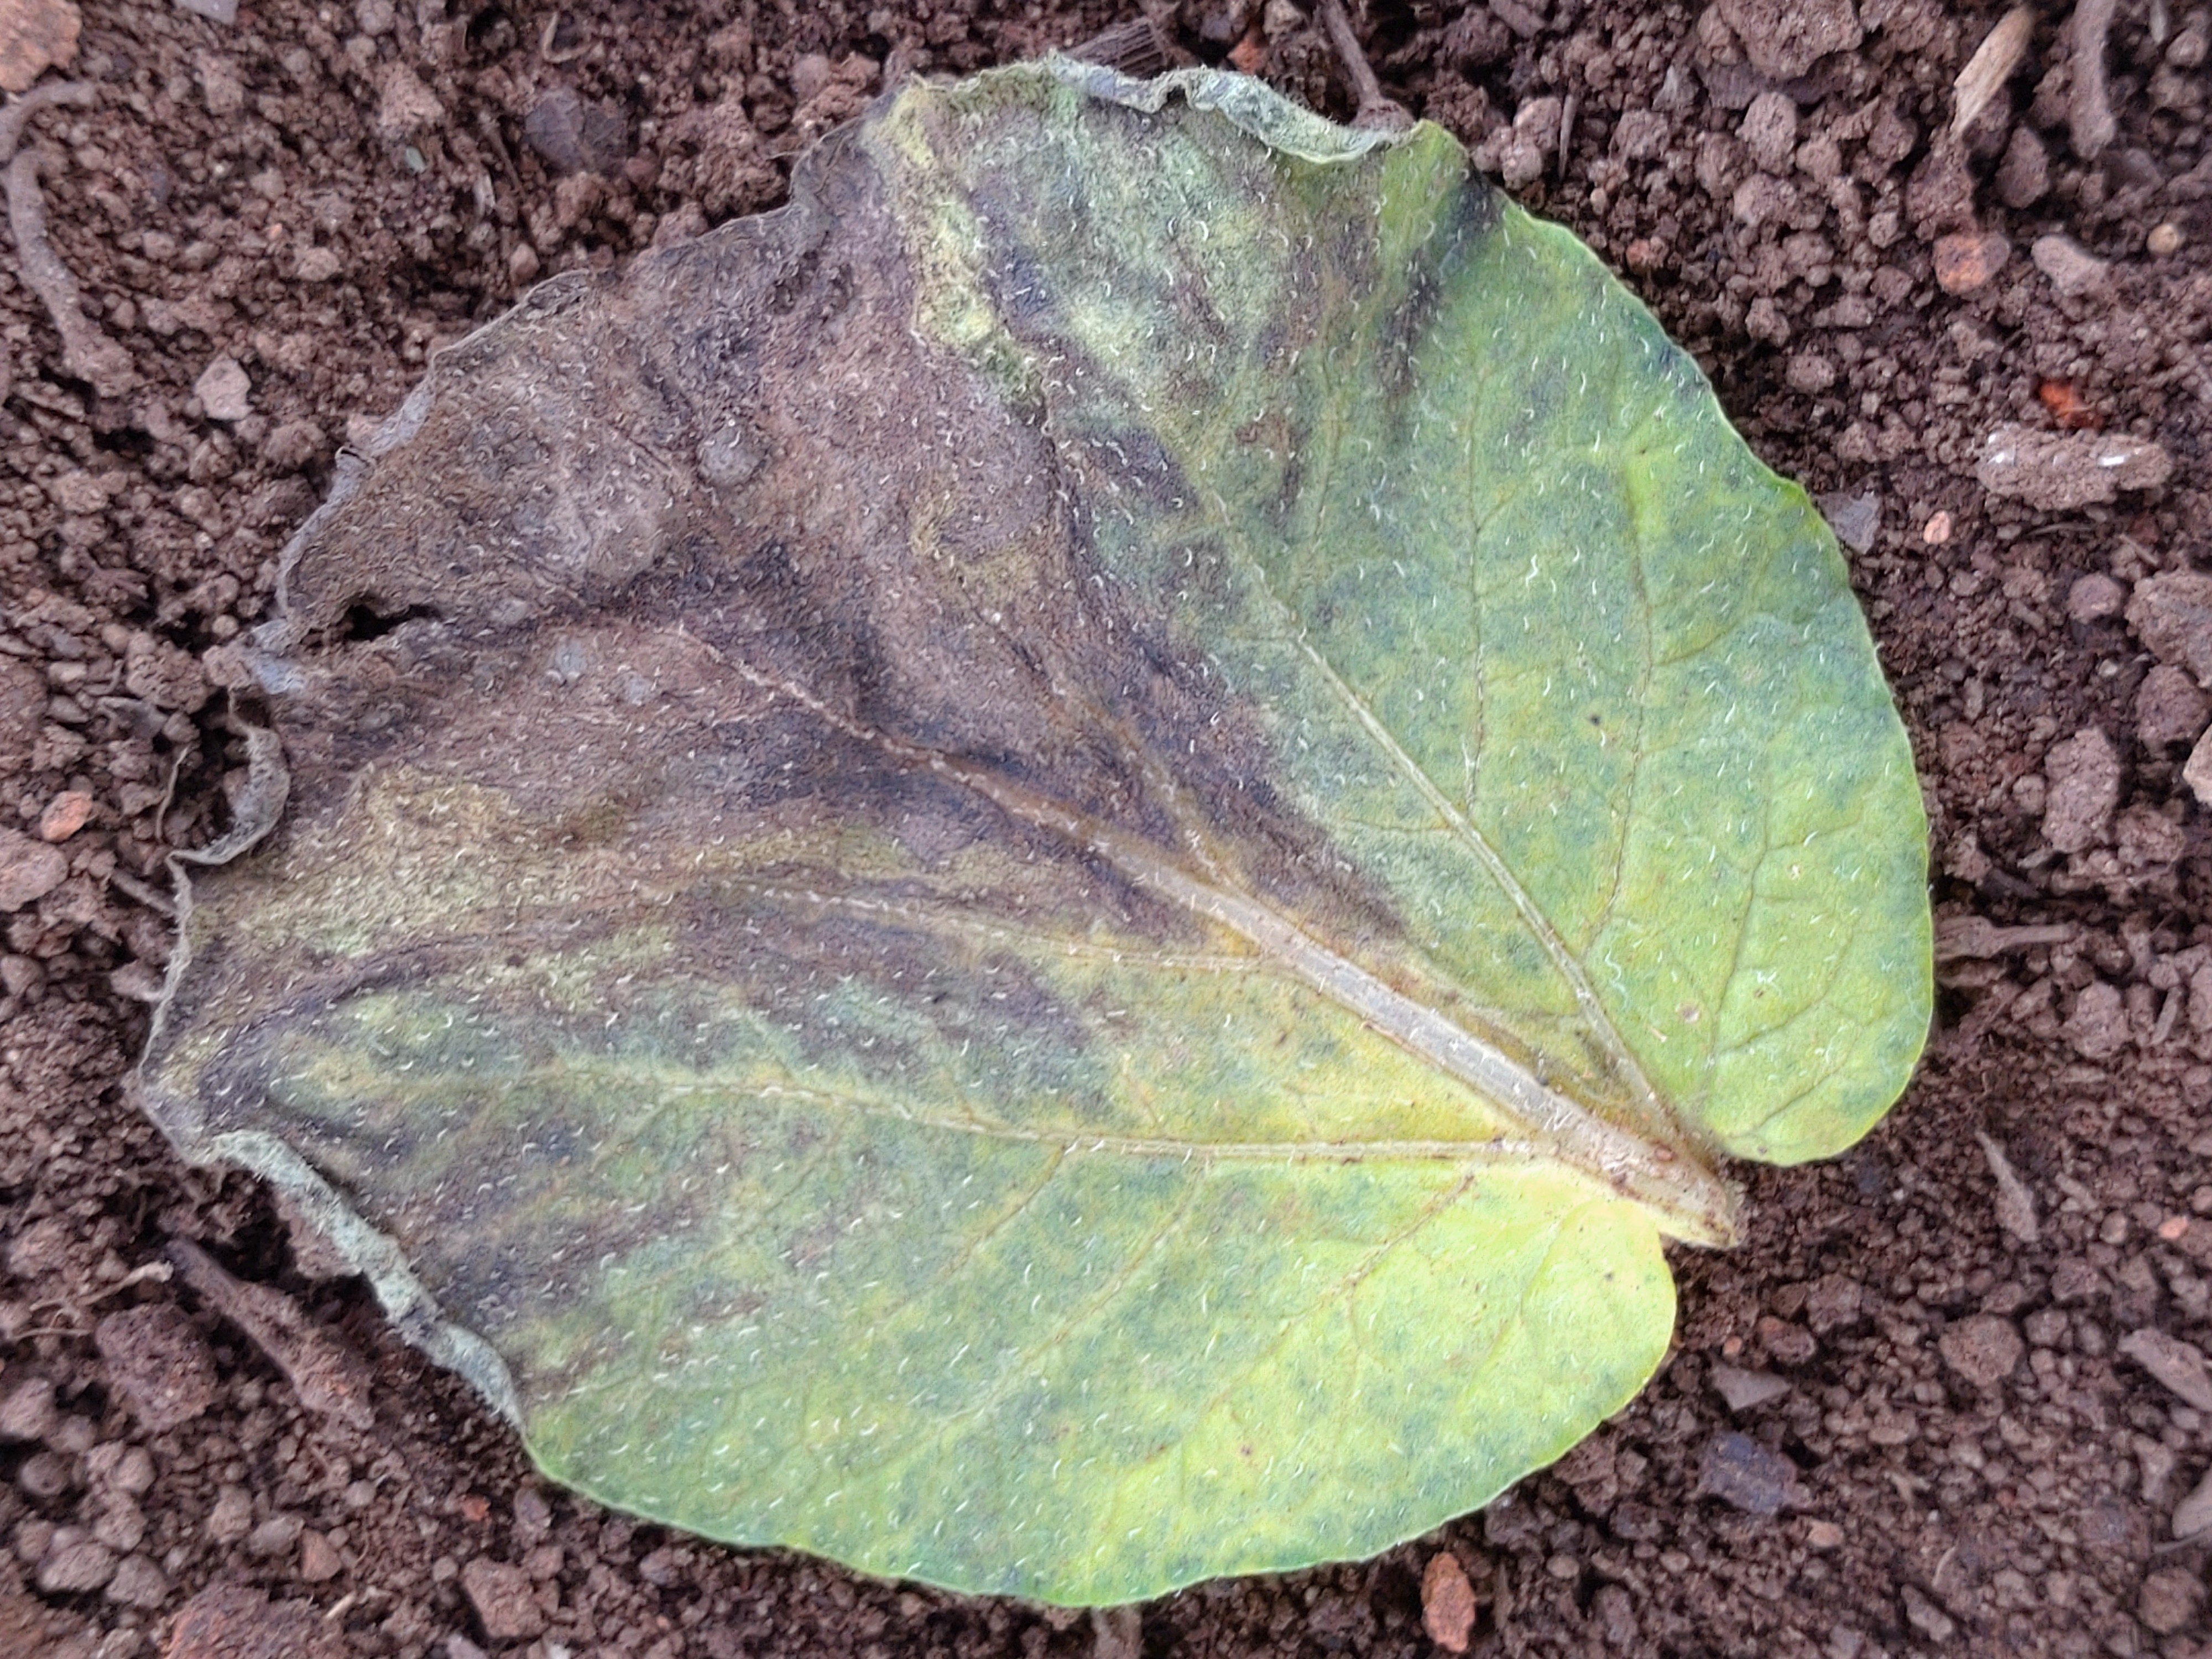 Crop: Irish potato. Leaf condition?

late blight
